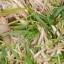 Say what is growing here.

grass
